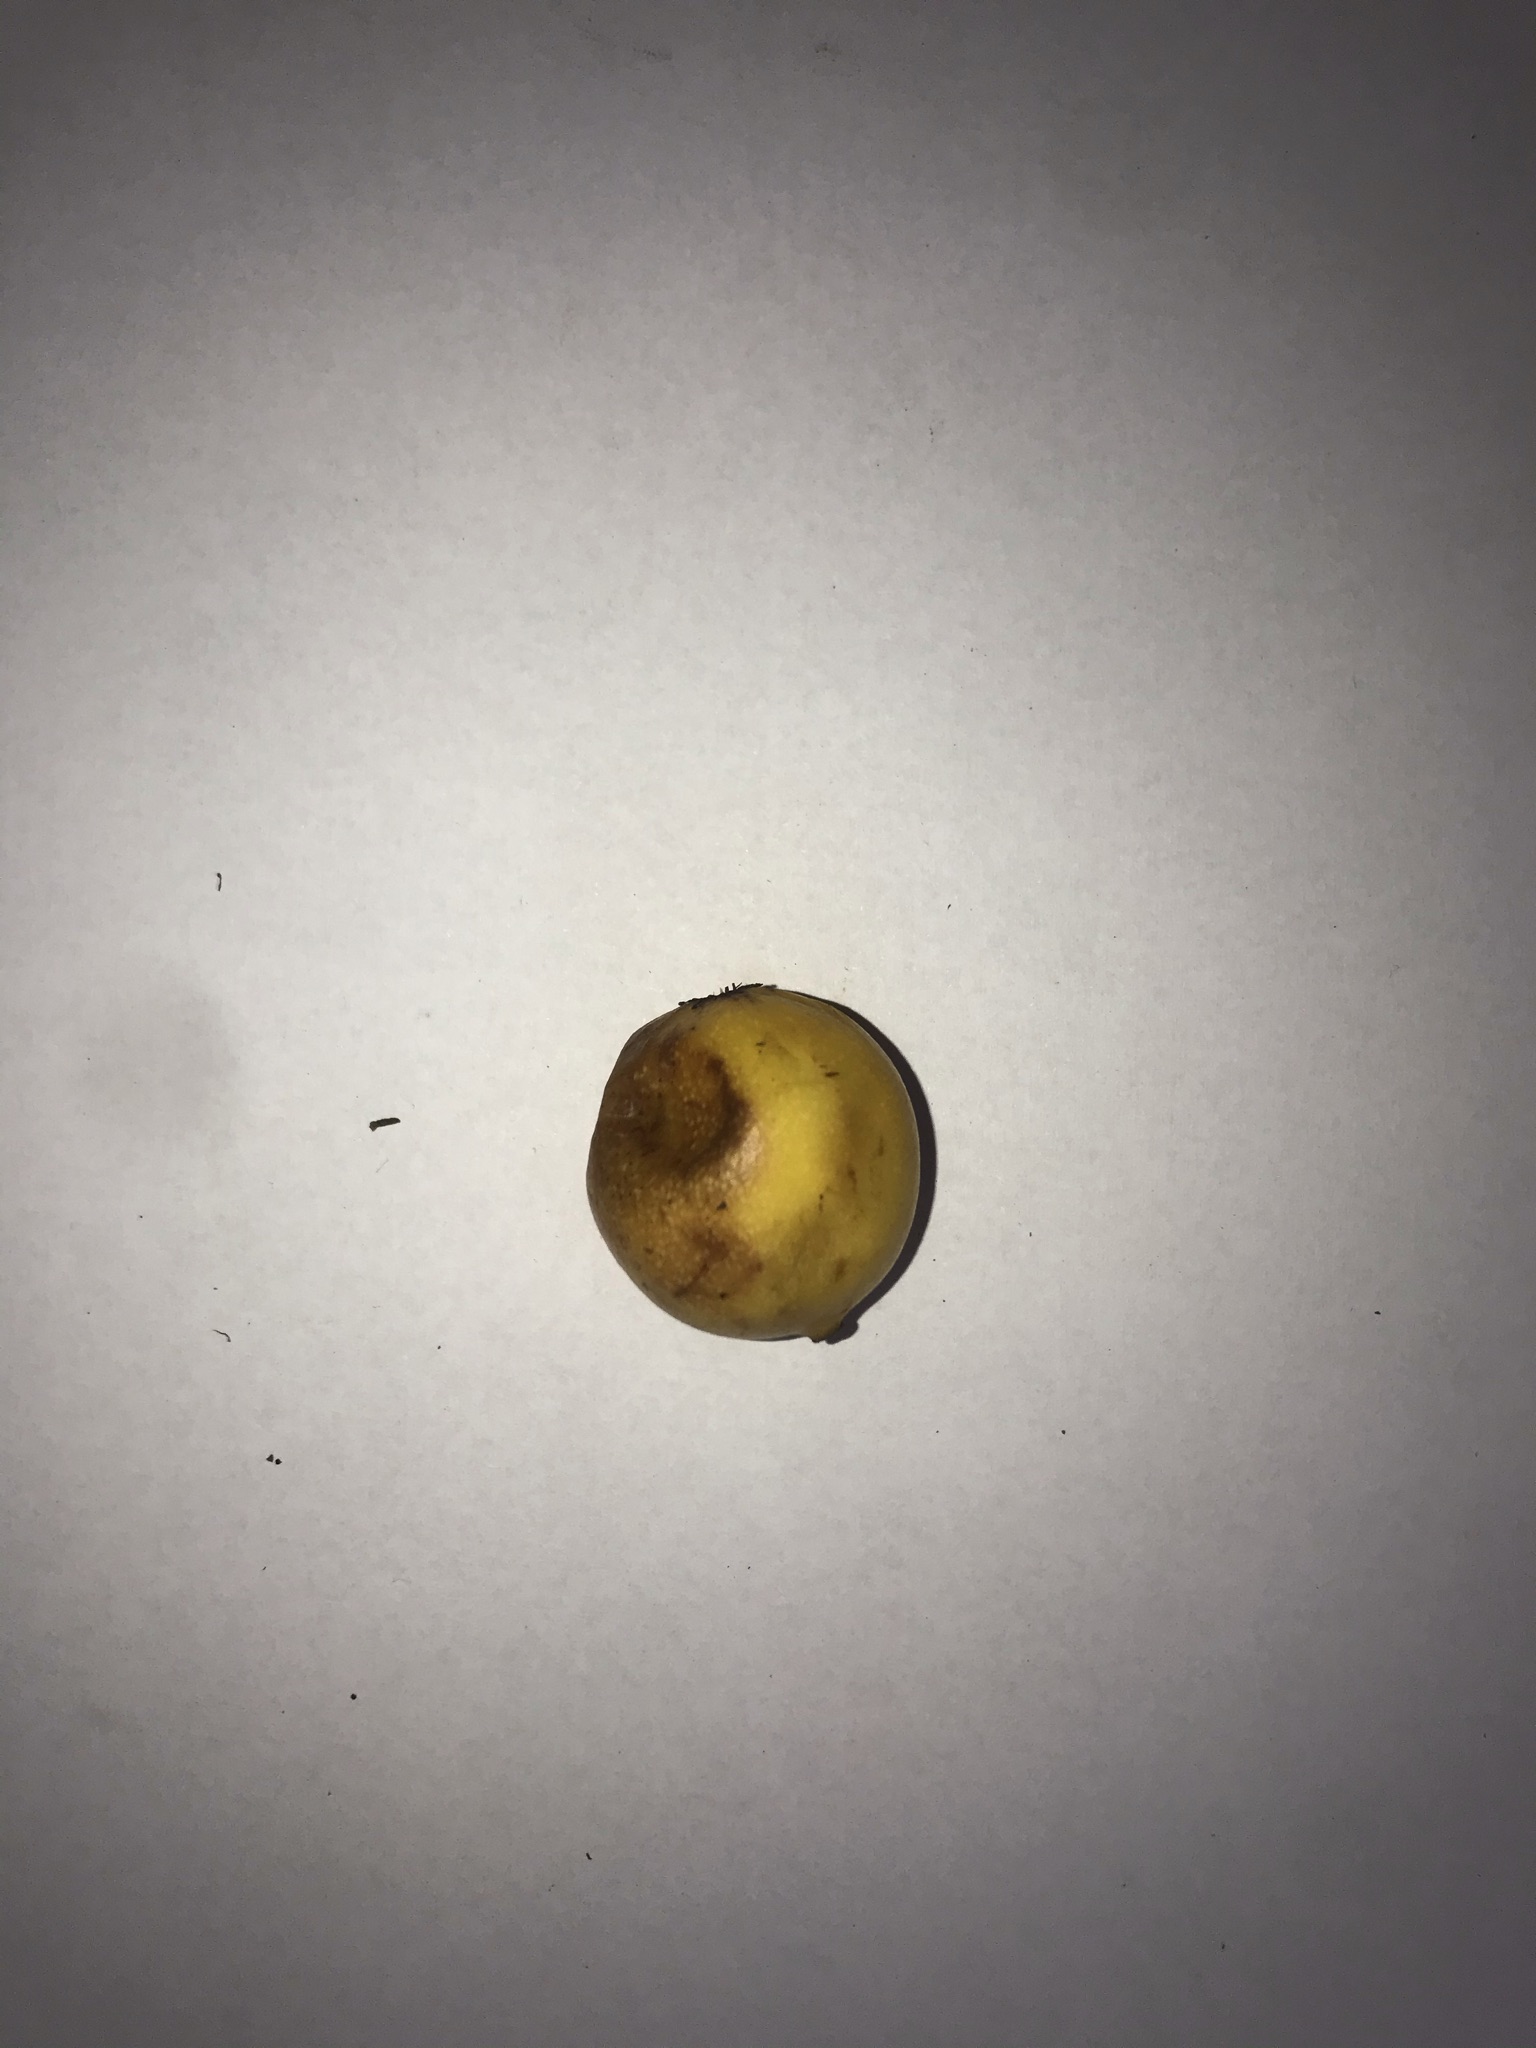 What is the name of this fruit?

abiu
